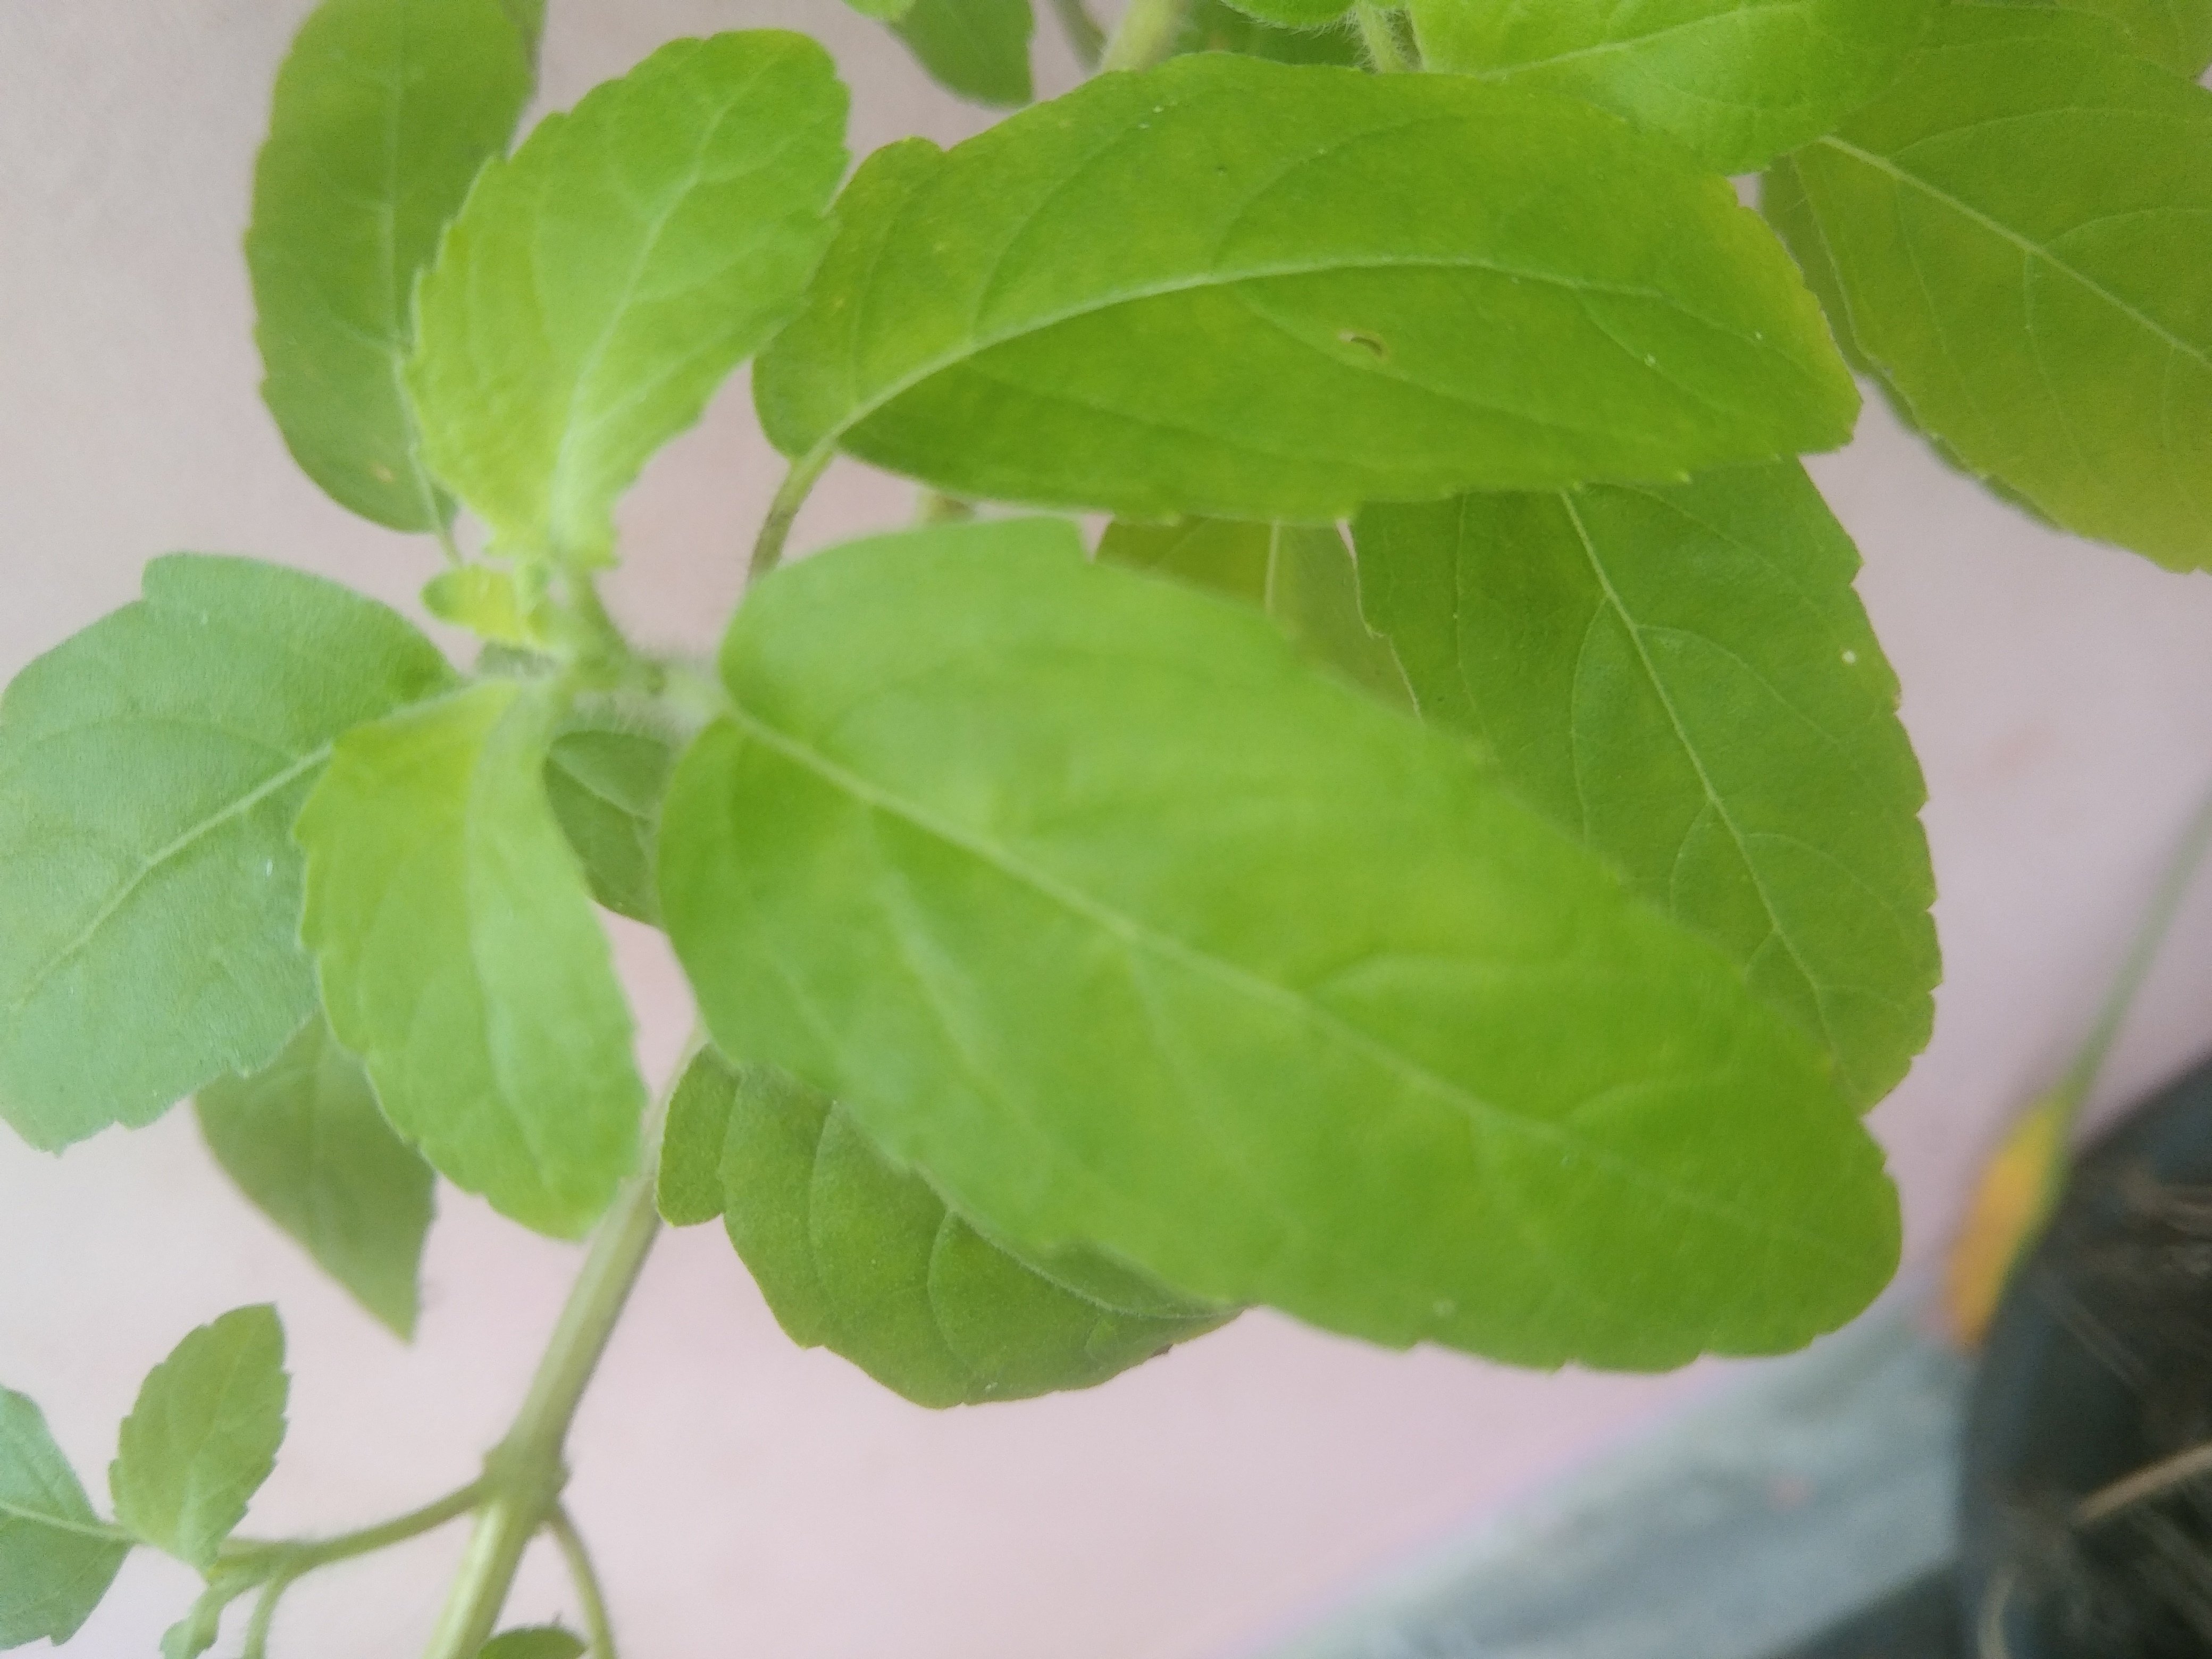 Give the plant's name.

tulshi
